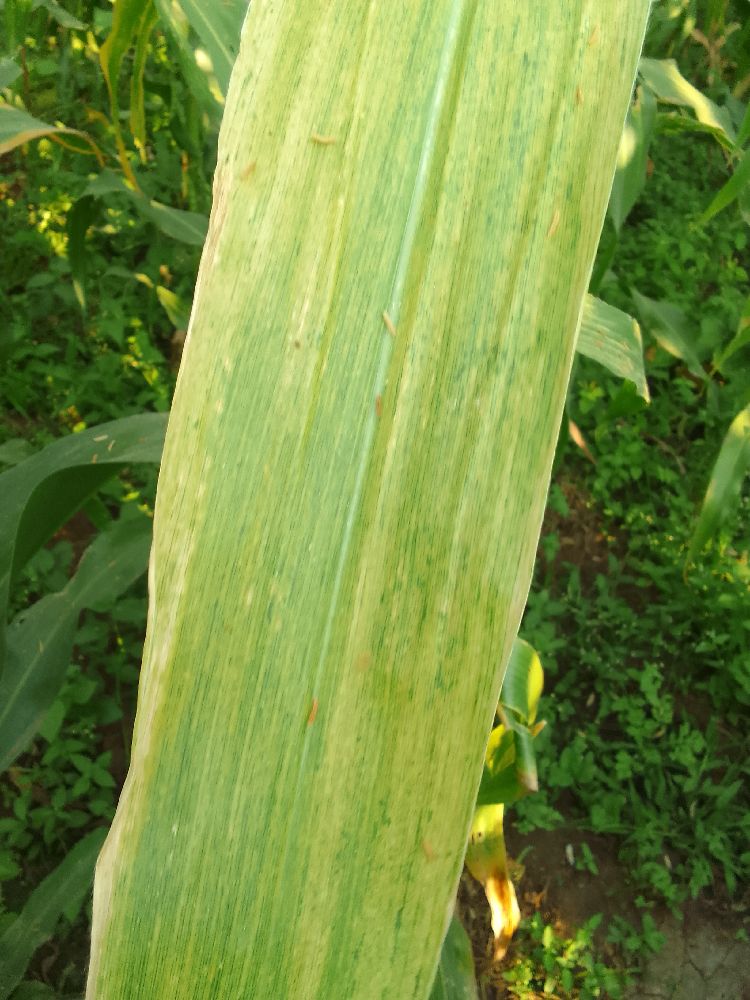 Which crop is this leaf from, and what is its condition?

maize, maize lethal necrosis
